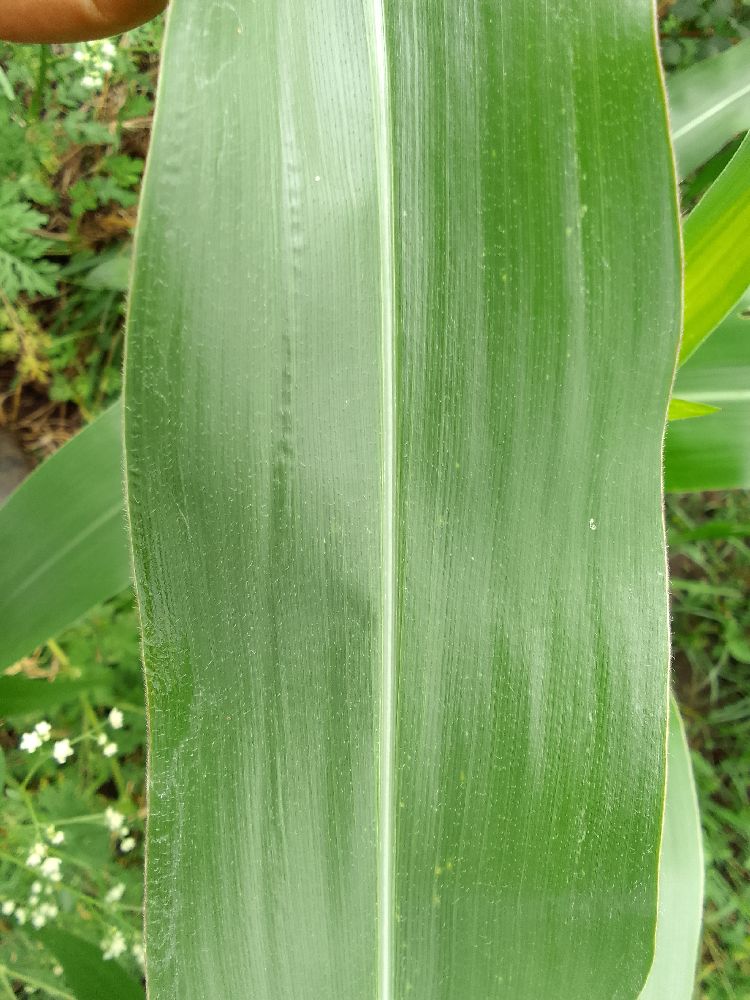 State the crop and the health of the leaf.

maize, healthy
